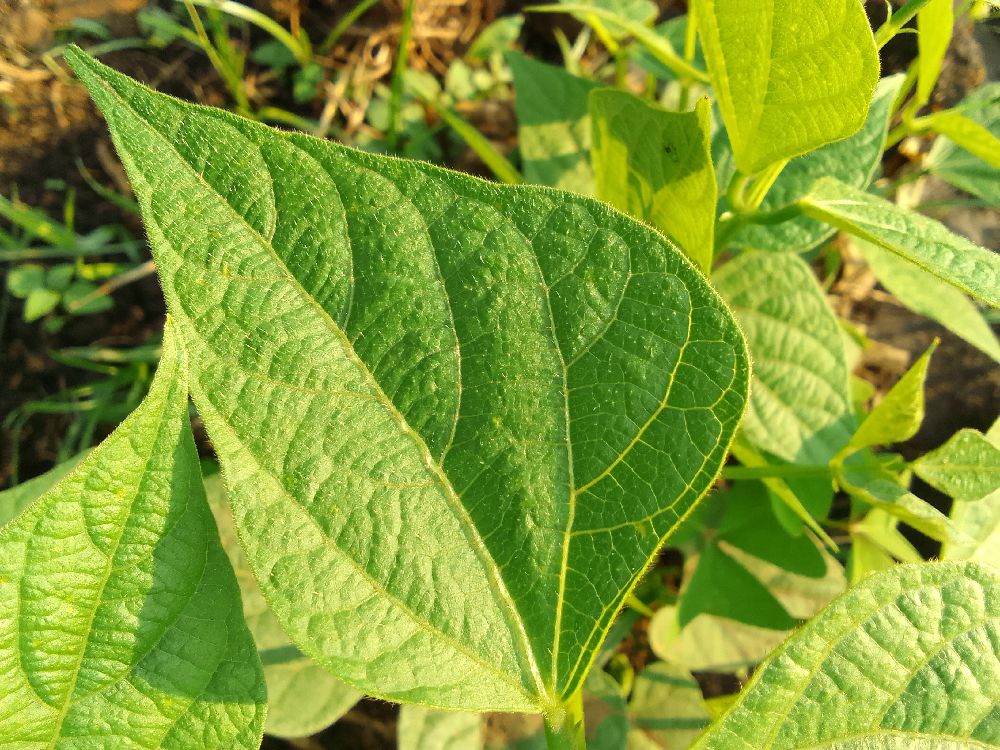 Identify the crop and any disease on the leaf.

common bean, healthy
